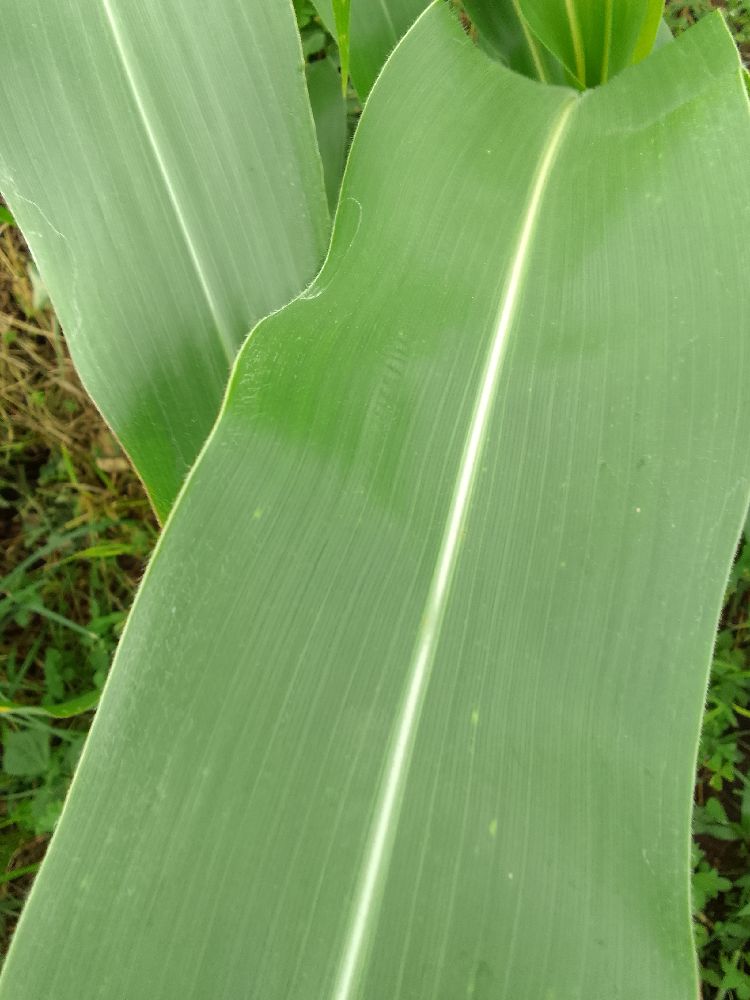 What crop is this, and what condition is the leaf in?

maize, healthy
